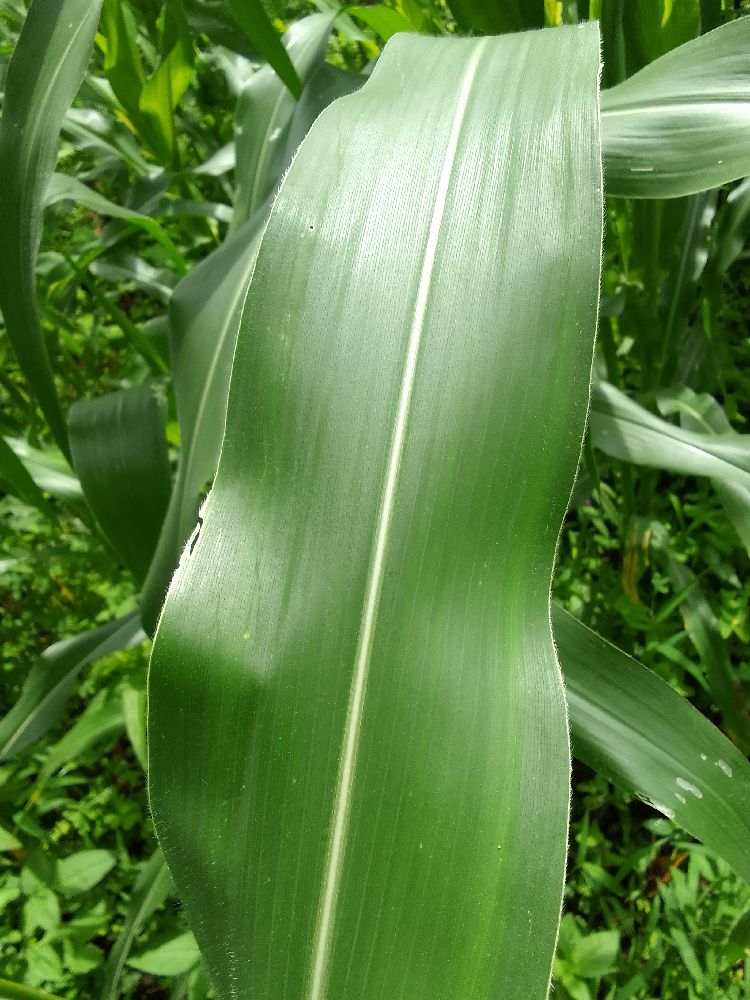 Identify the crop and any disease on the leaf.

maize, healthy
